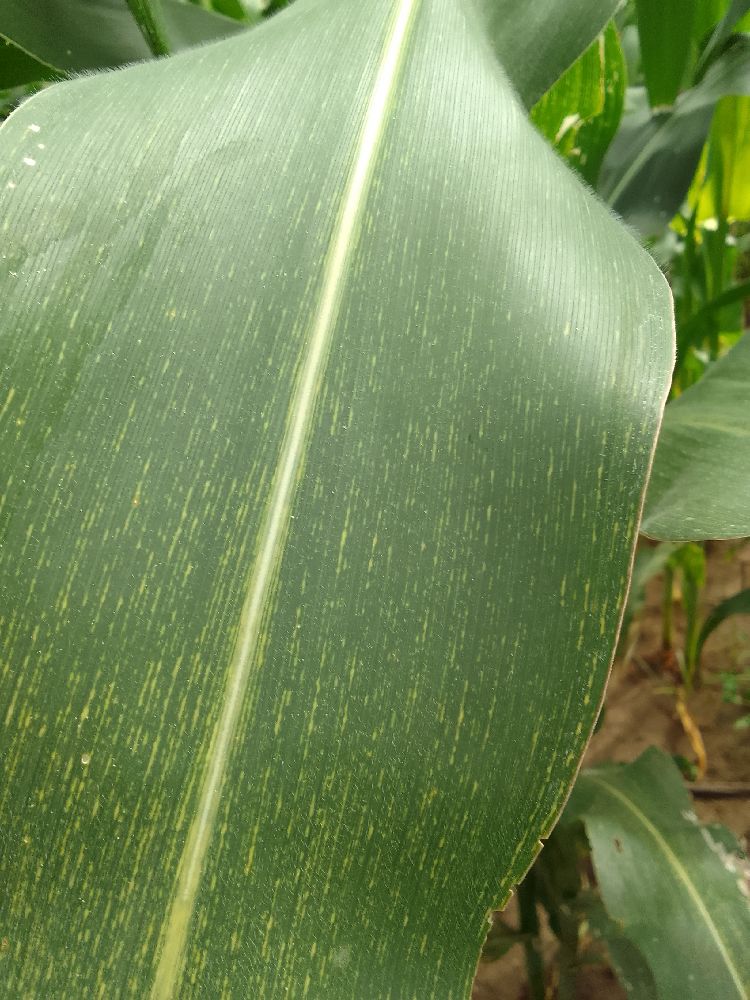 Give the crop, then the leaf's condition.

maize, maize streak virus
